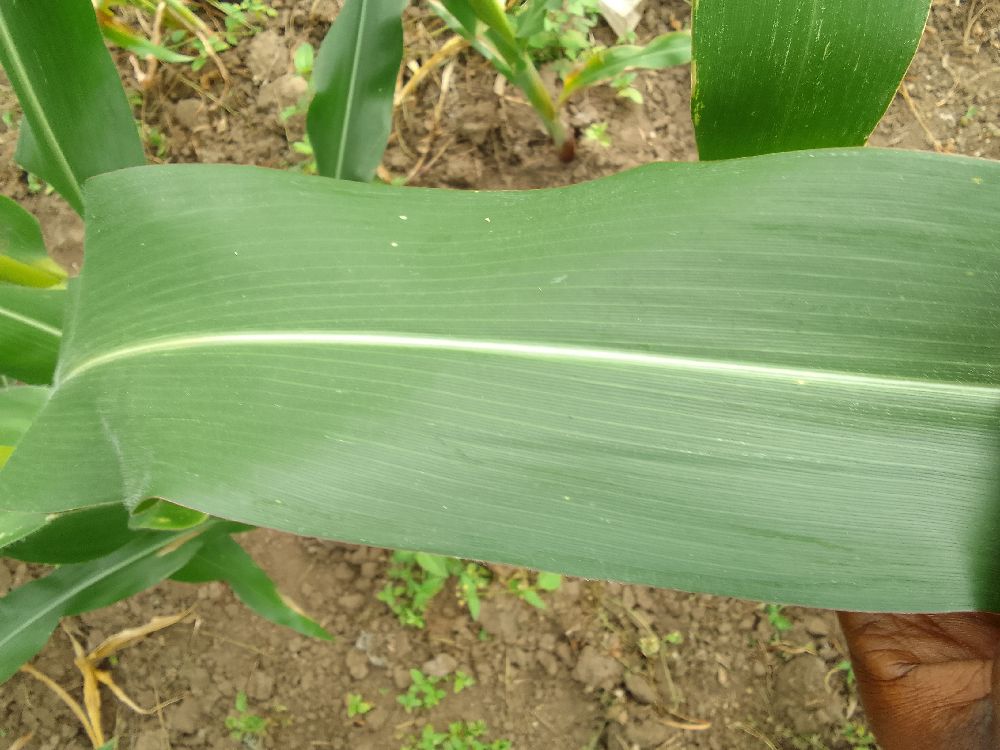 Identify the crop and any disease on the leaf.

maize, healthy
